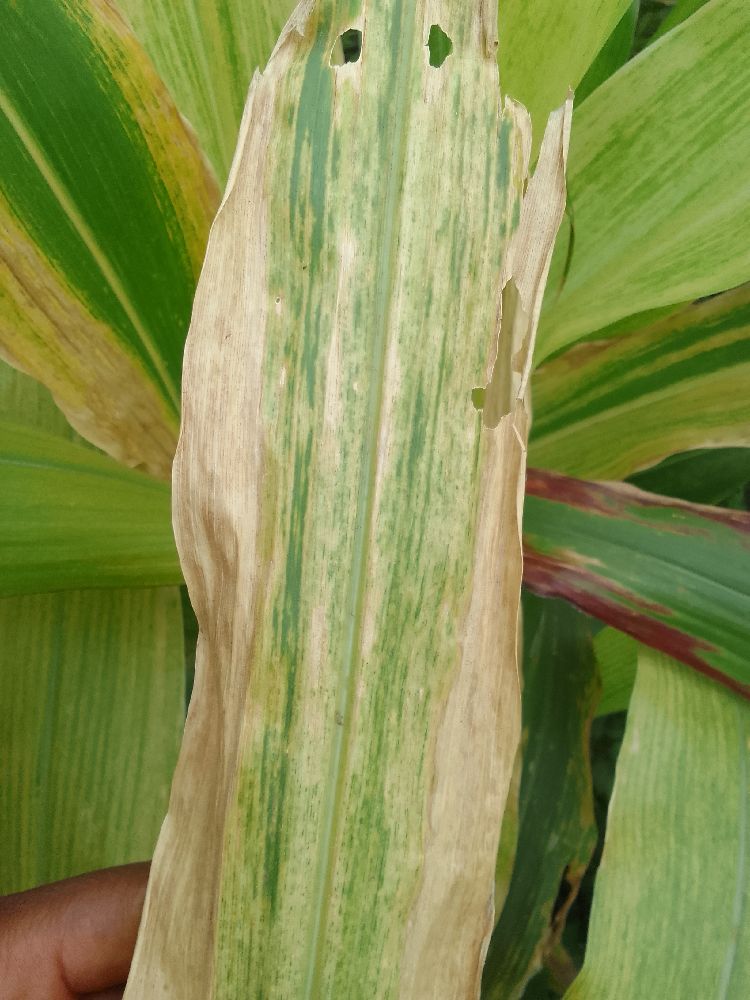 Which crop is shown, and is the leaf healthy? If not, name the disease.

maize, maize lethal necrosis
